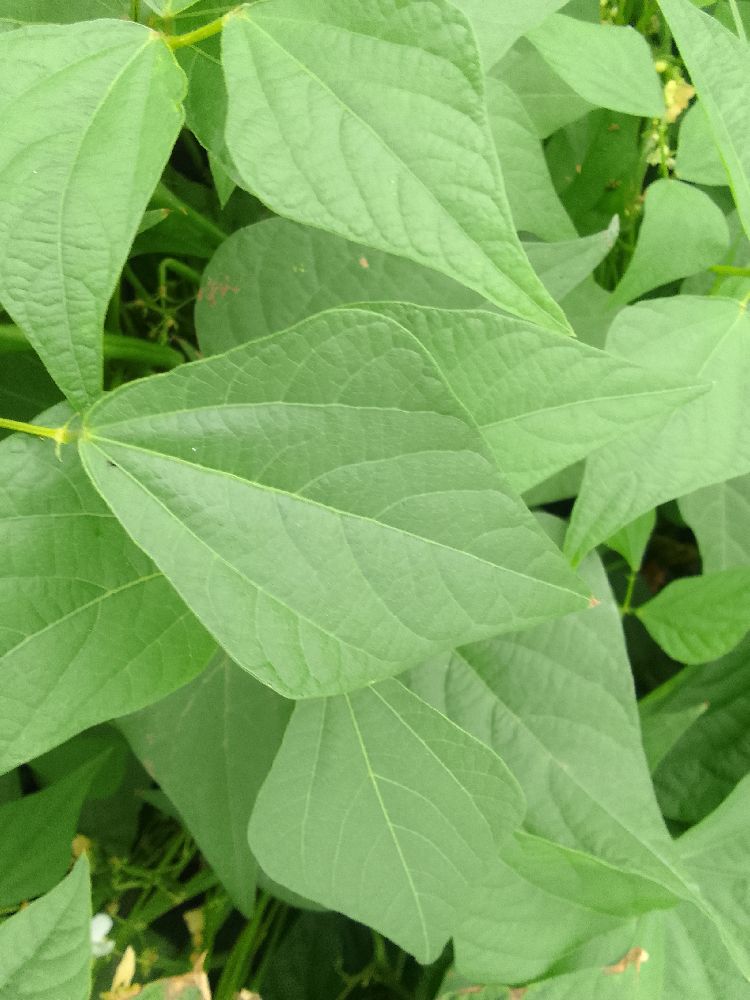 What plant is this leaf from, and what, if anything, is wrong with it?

common bean, healthy
